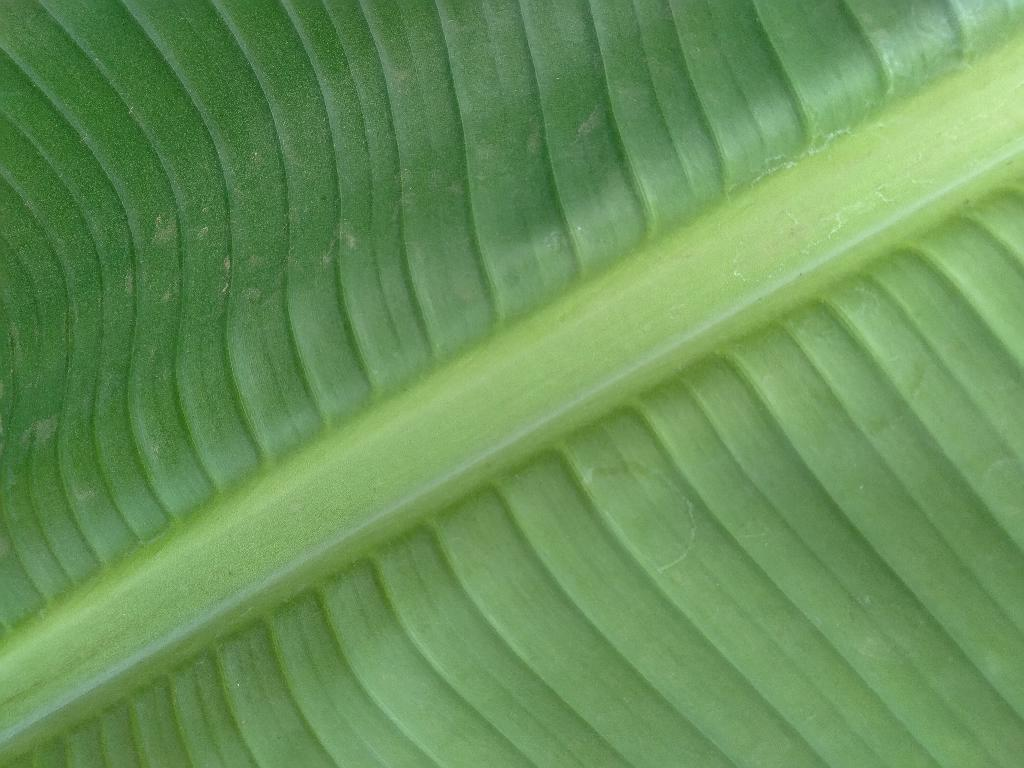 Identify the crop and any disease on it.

banana, healthy
